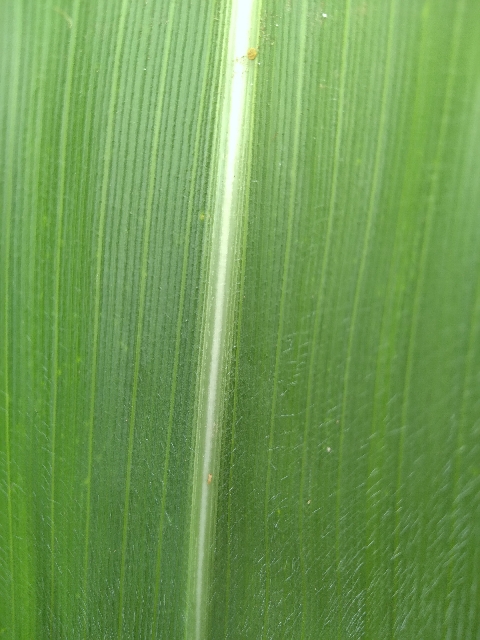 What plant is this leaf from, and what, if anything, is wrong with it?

maize, healthy
